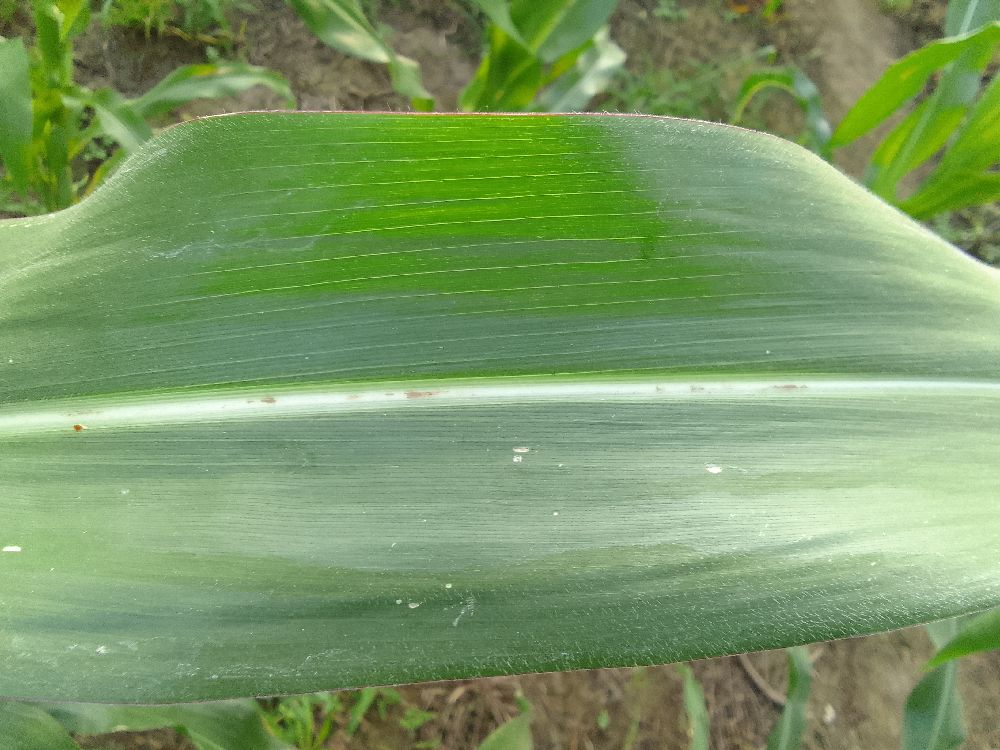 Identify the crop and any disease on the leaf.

maize, healthy
